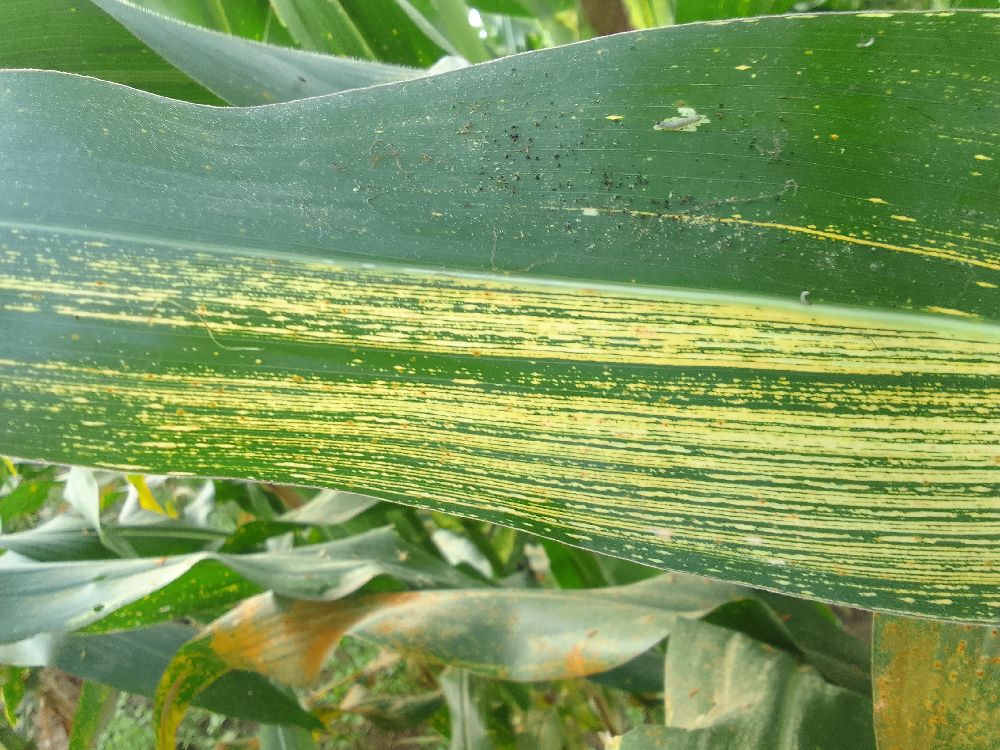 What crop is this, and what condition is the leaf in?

maize, maize streak virus
